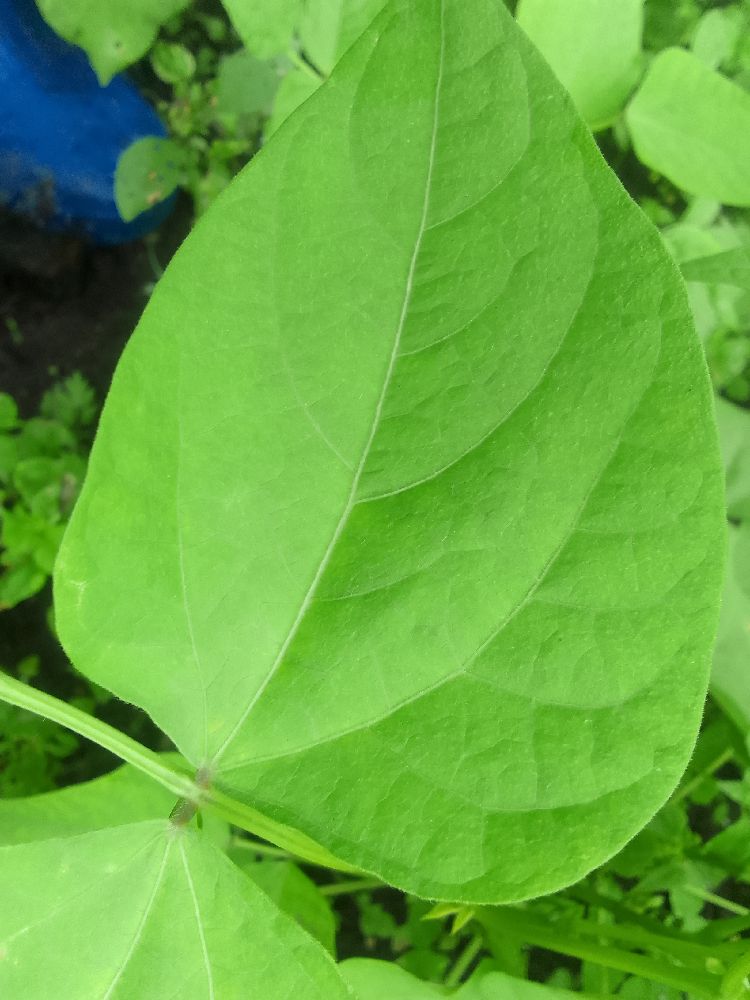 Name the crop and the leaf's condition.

common bean, healthy
